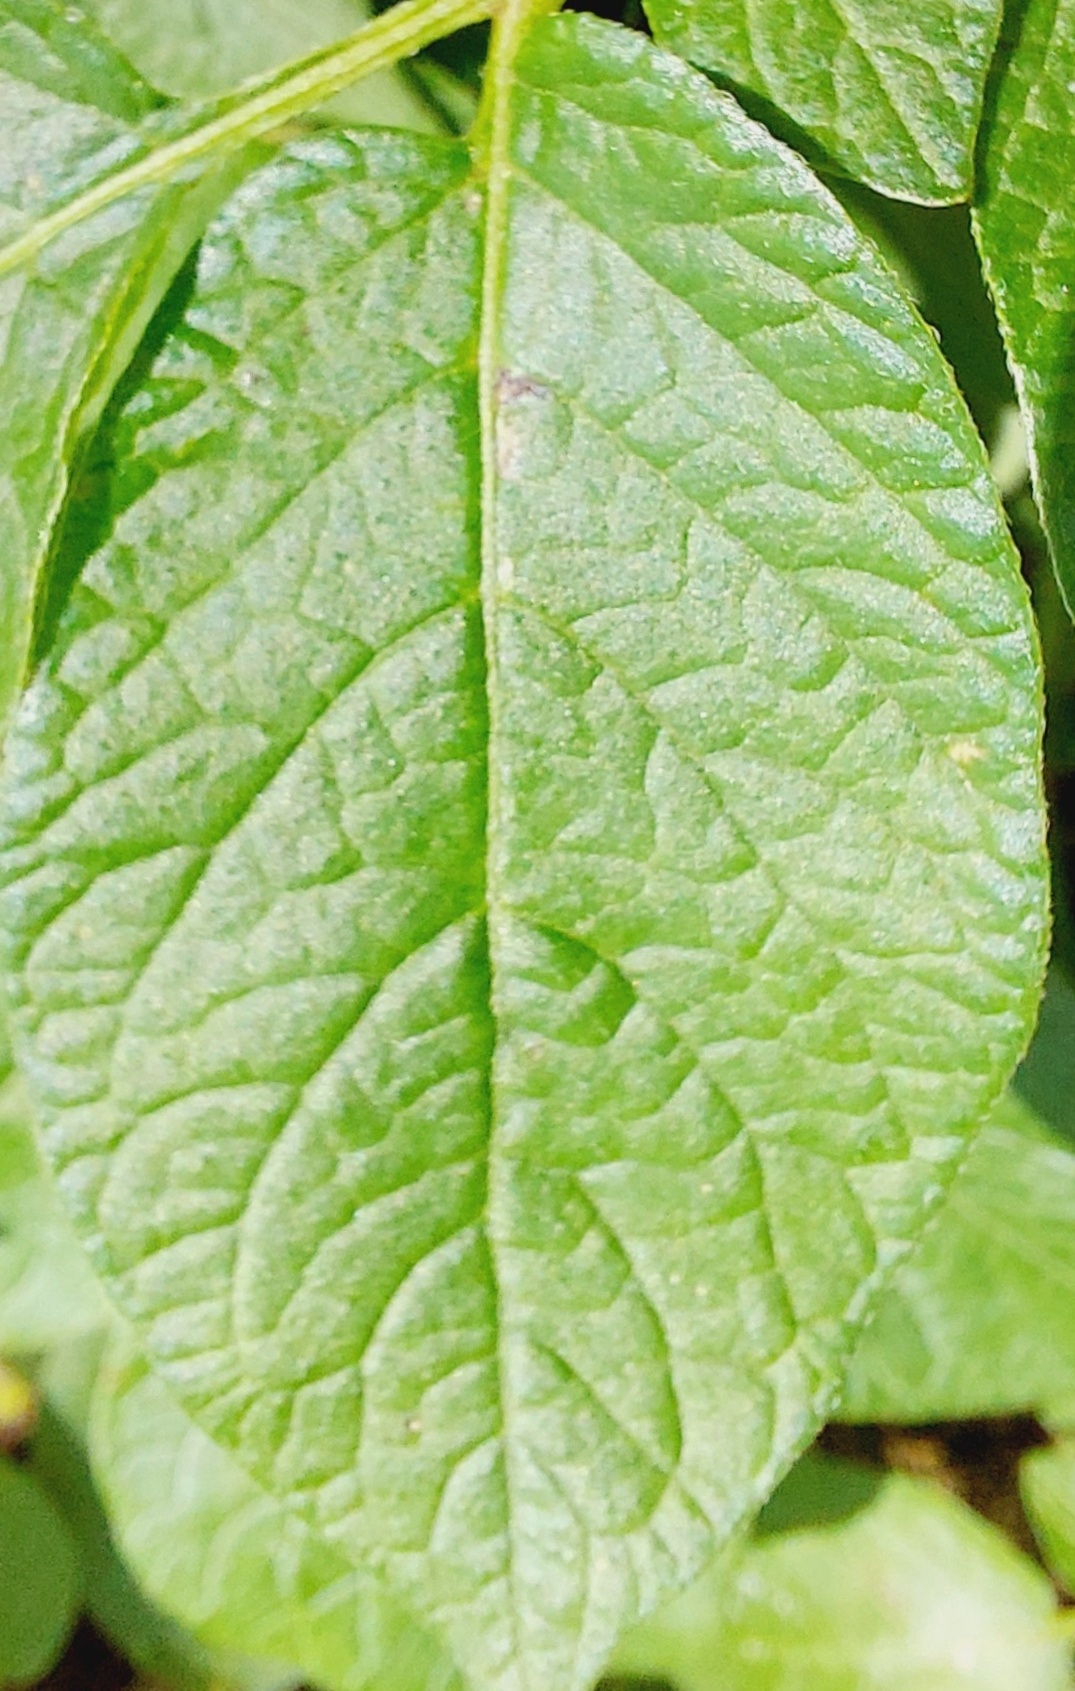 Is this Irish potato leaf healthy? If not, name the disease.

healthy
